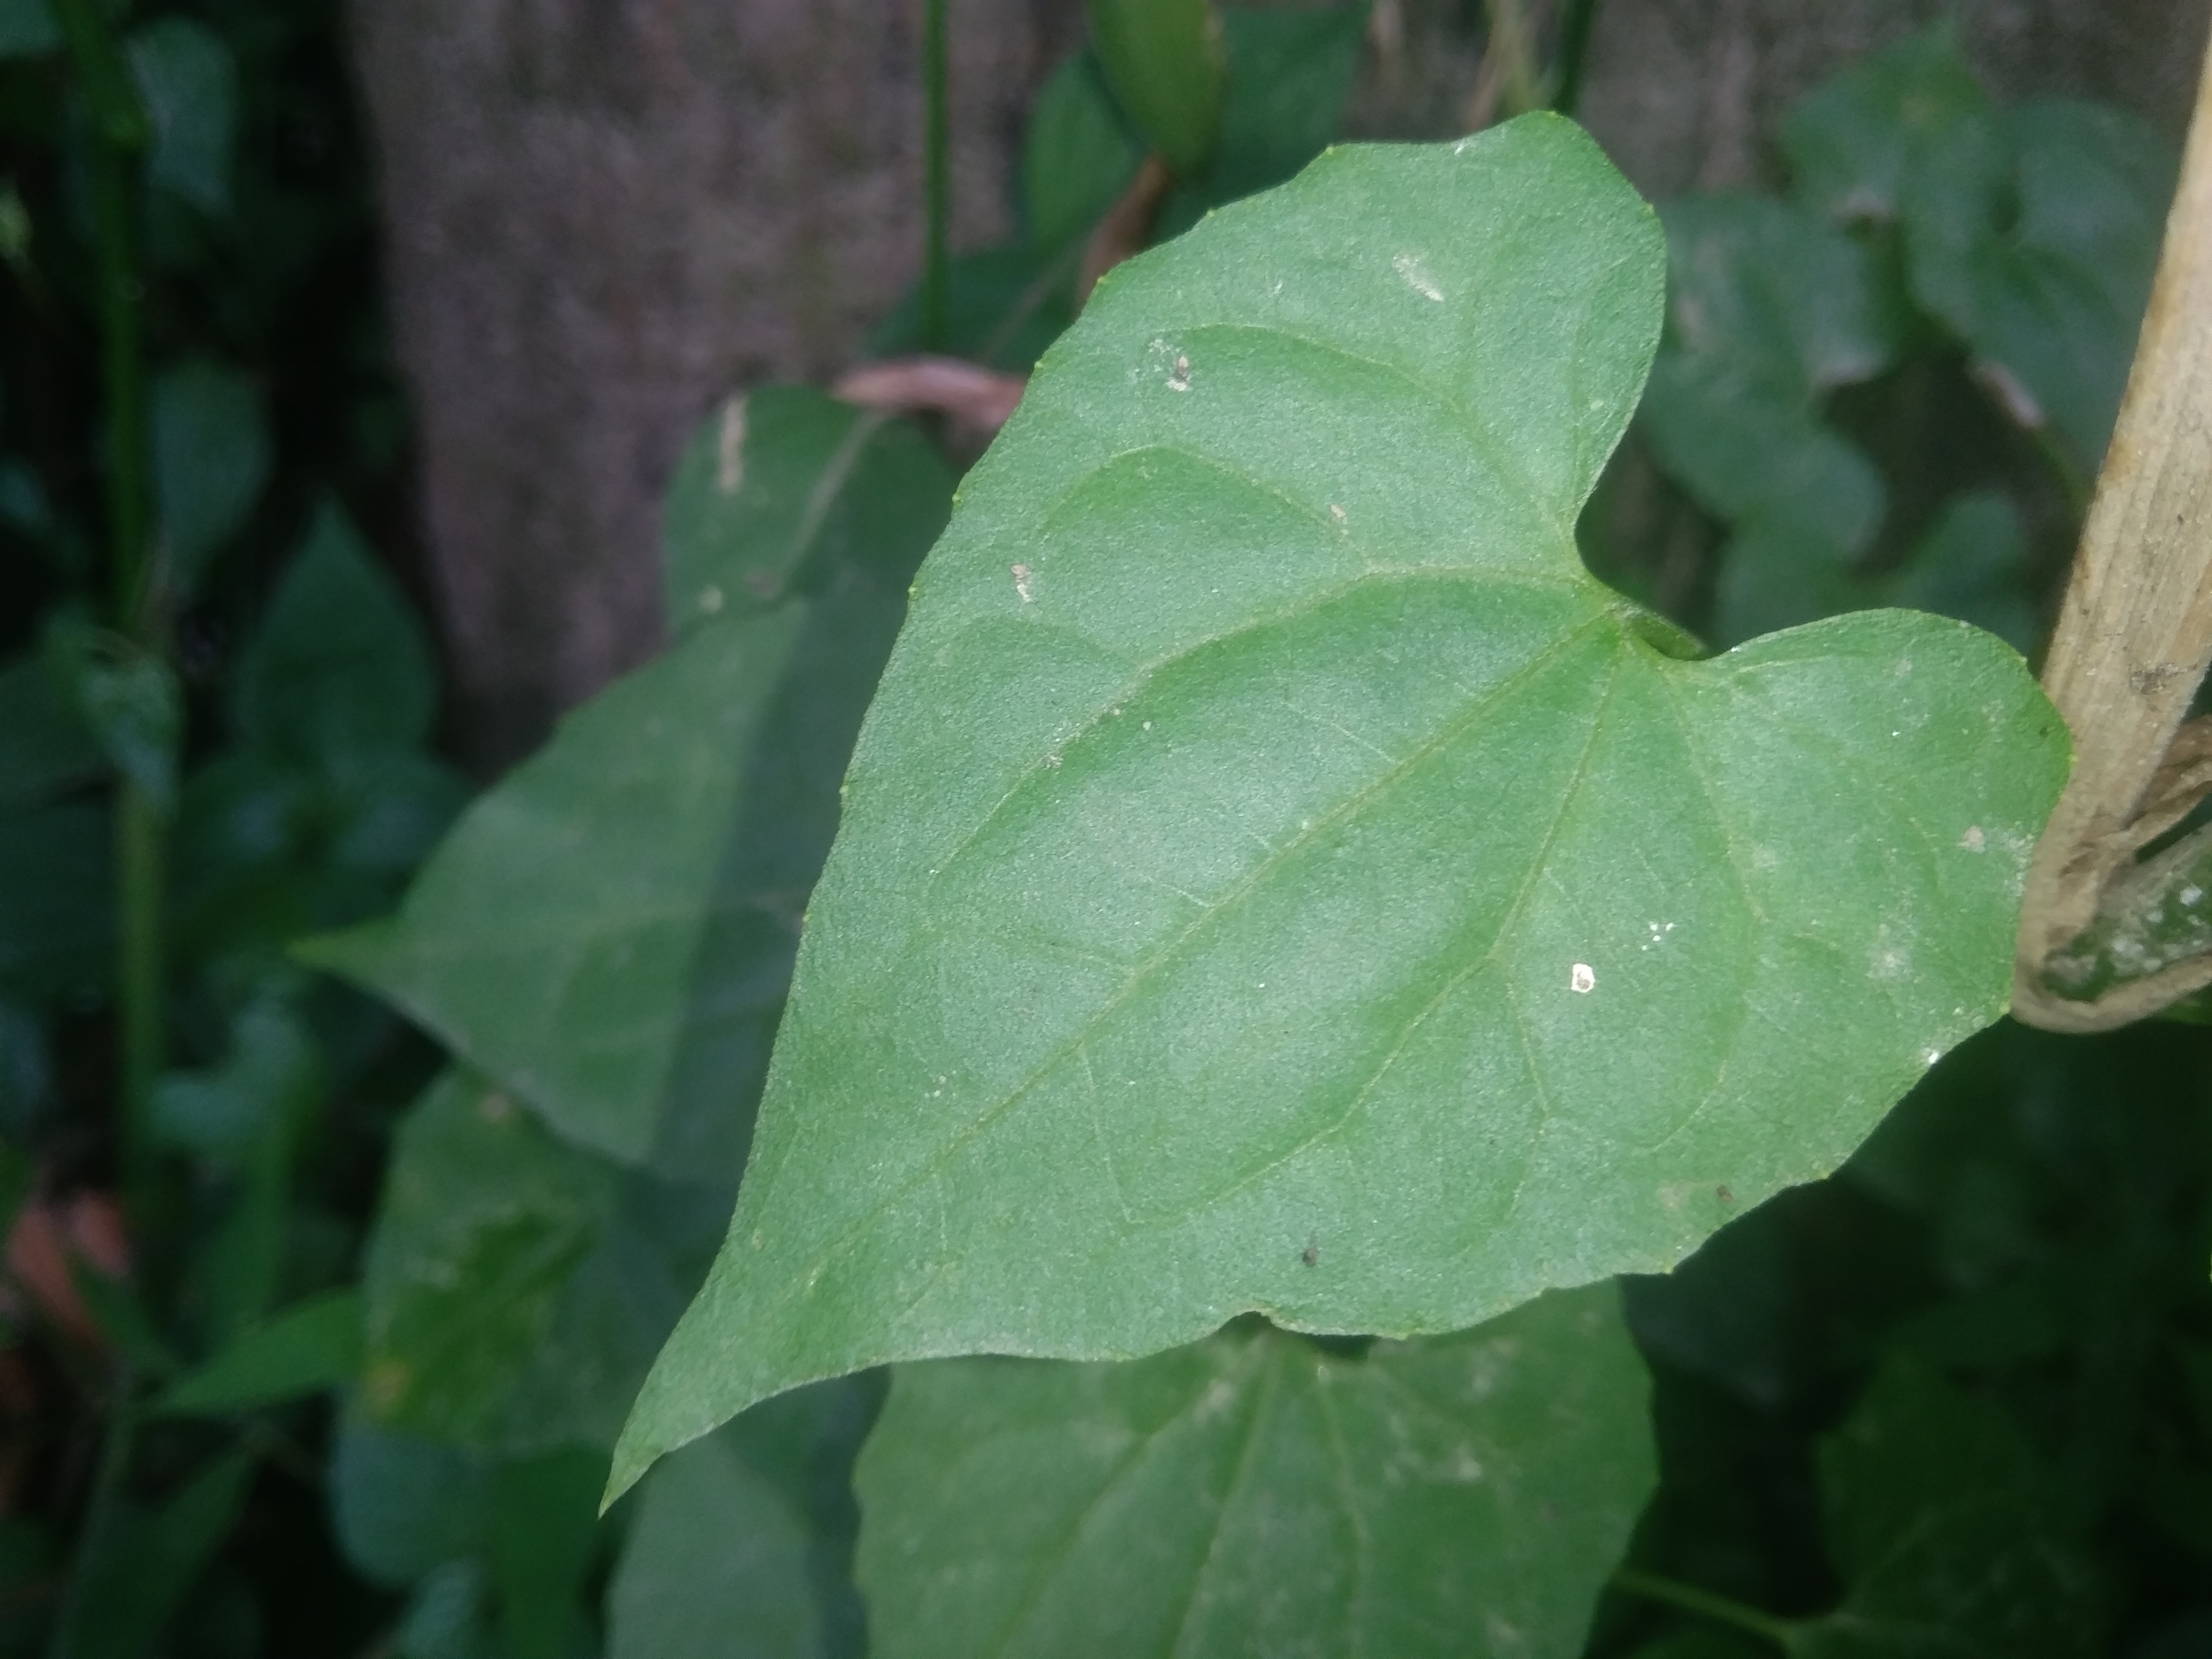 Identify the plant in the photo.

bitter vine
